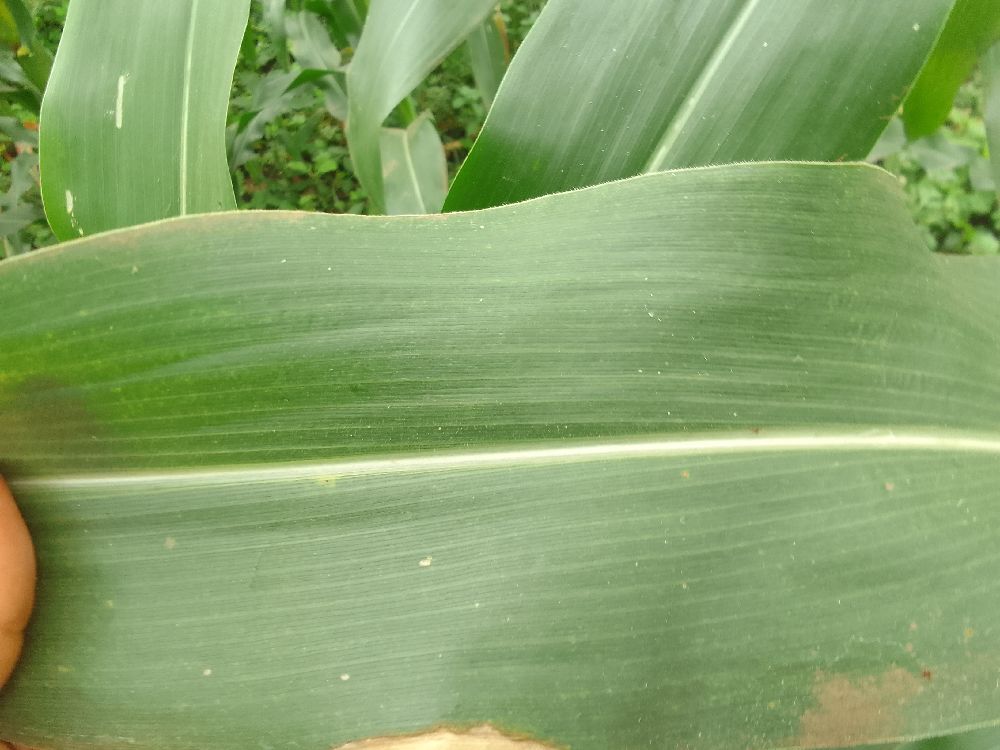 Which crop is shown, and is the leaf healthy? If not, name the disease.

maize, healthy
